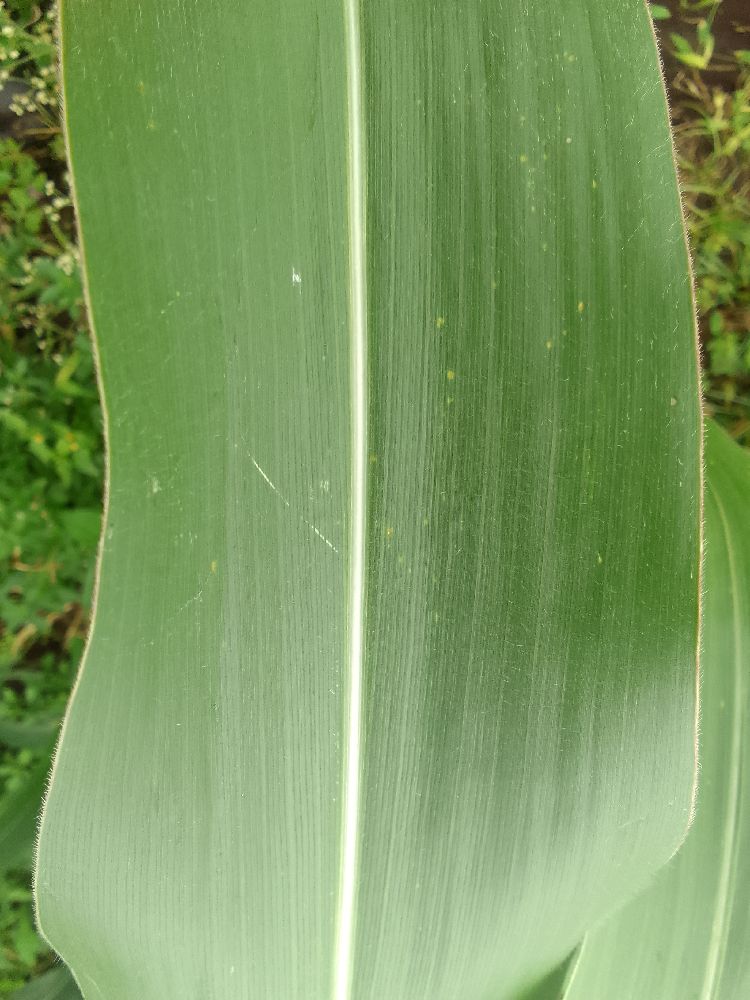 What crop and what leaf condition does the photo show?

maize, healthy
